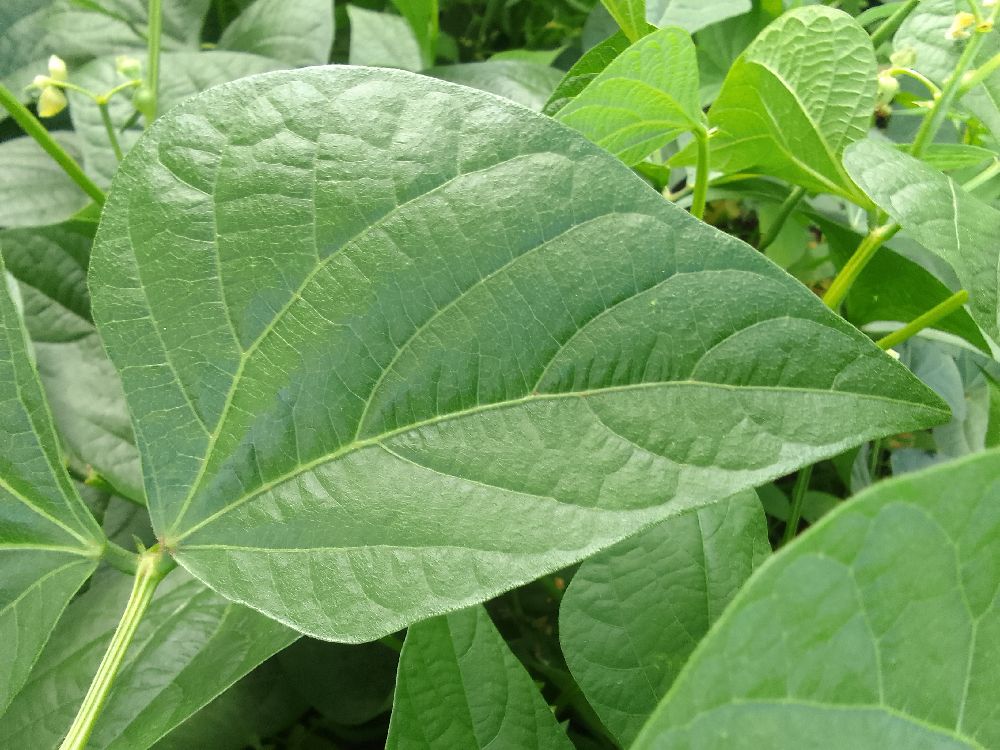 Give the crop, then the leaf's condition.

common bean, healthy
